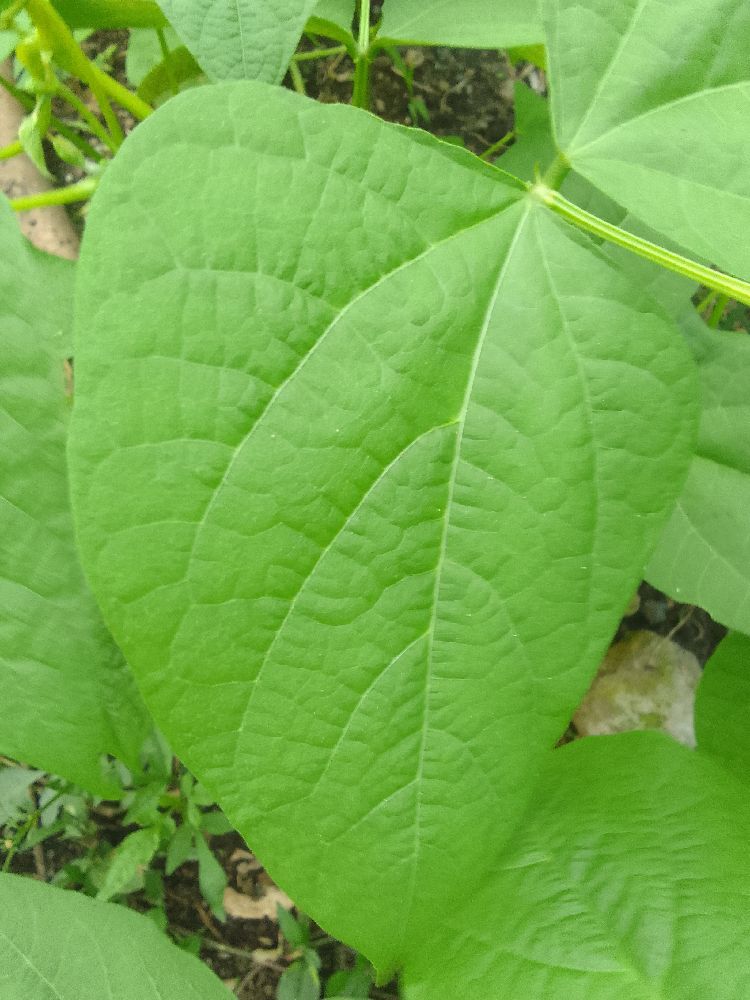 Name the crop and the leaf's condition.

common bean, healthy
